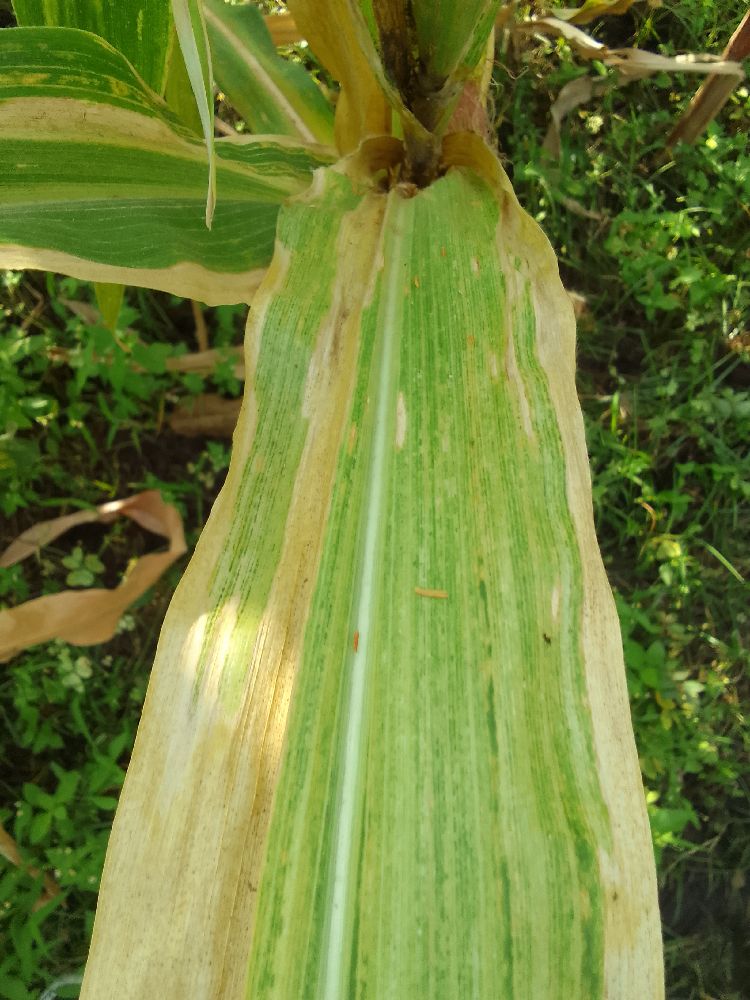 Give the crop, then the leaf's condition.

maize, maize lethal necrosis
